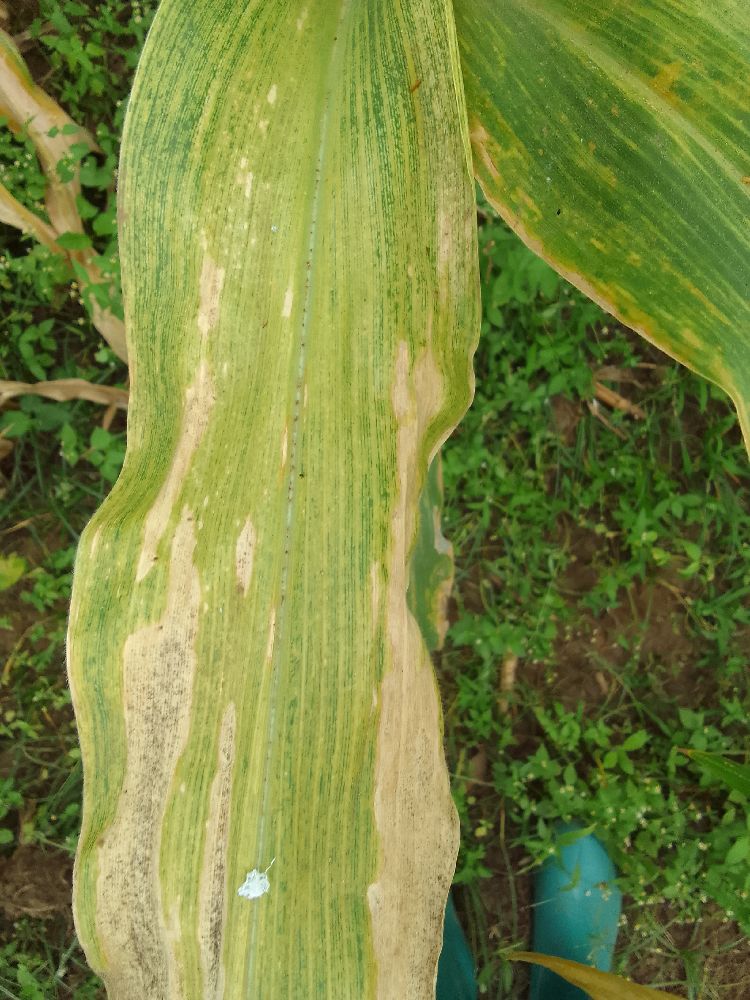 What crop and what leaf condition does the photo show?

maize, maize lethal necrosis
